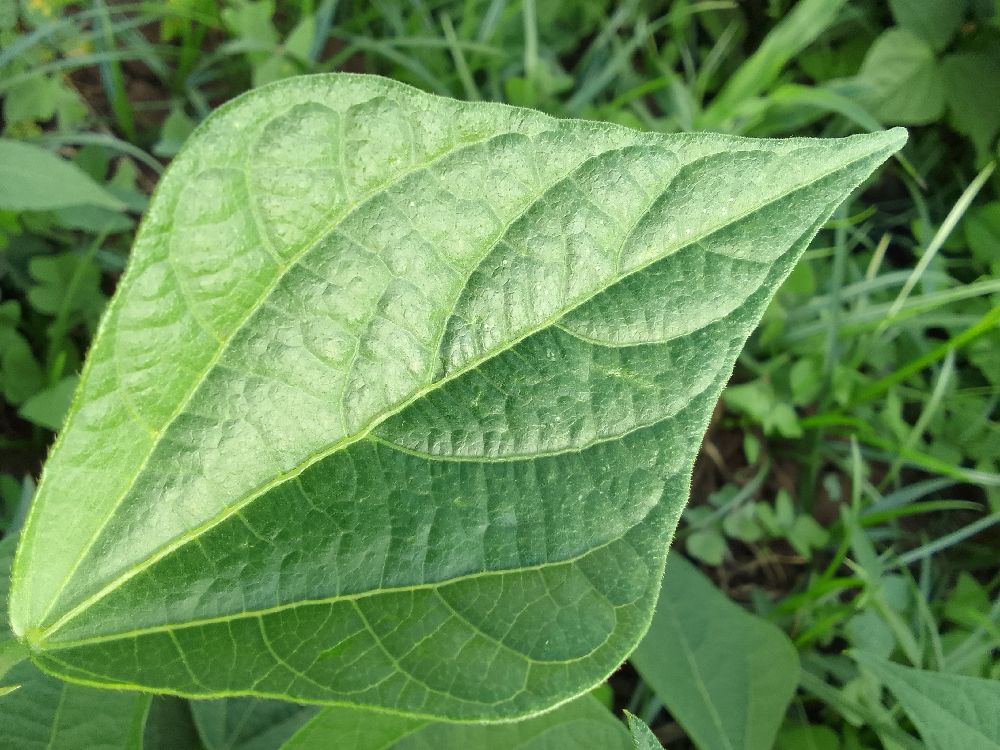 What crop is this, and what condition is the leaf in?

common bean, healthy
